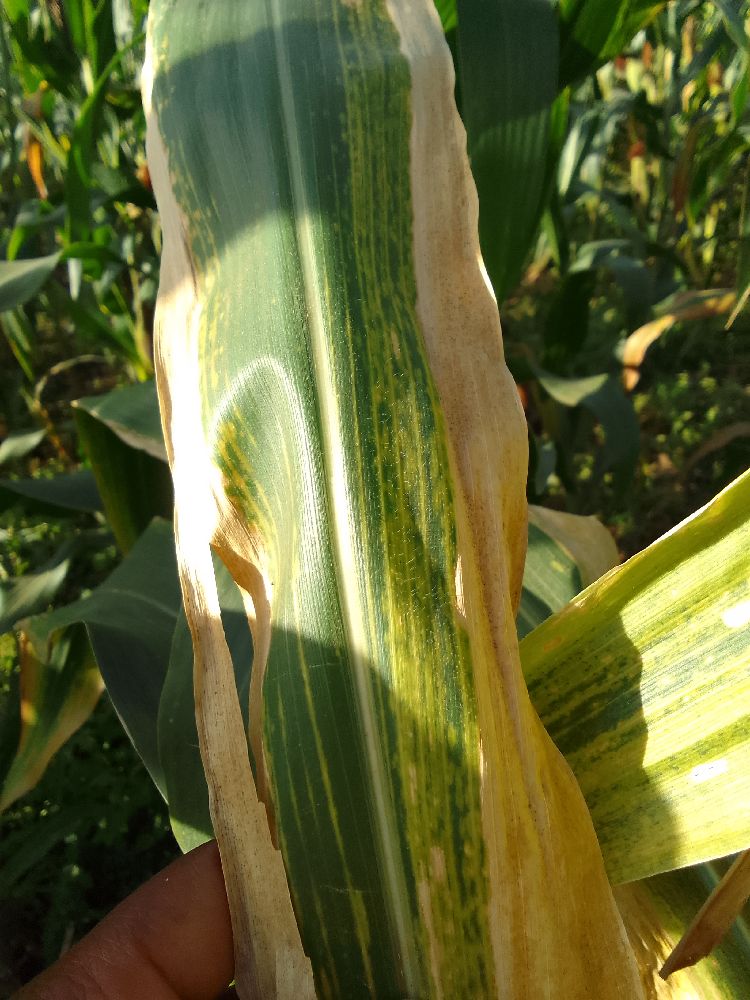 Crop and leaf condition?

maize, maize lethal necrosis
